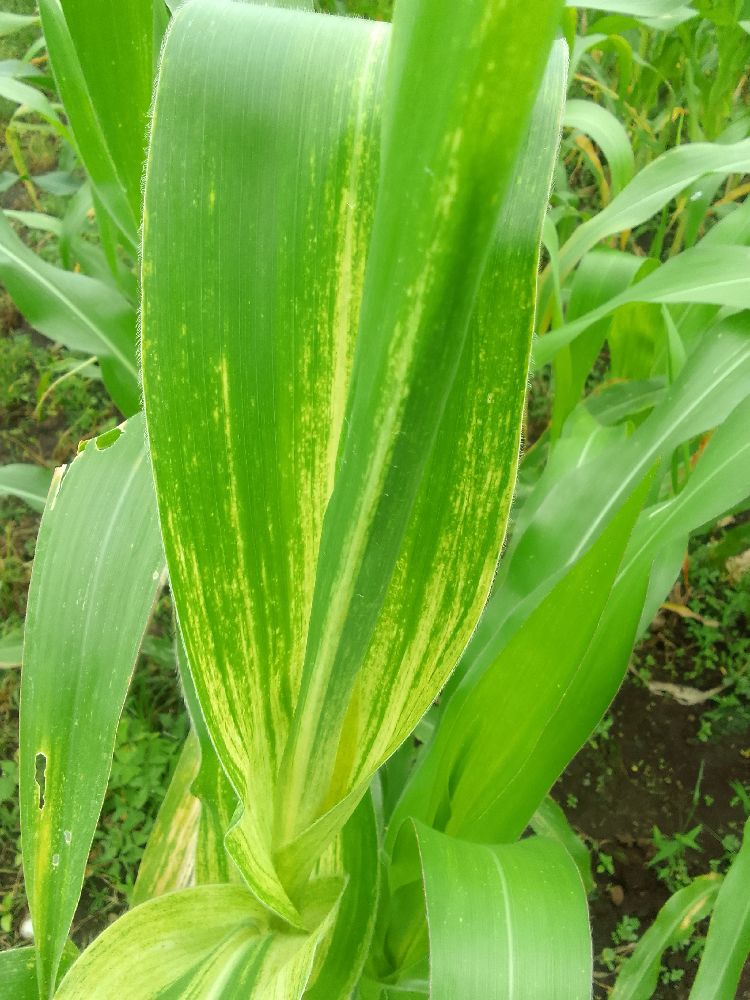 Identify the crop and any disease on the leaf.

maize, maize lethal necrosis
